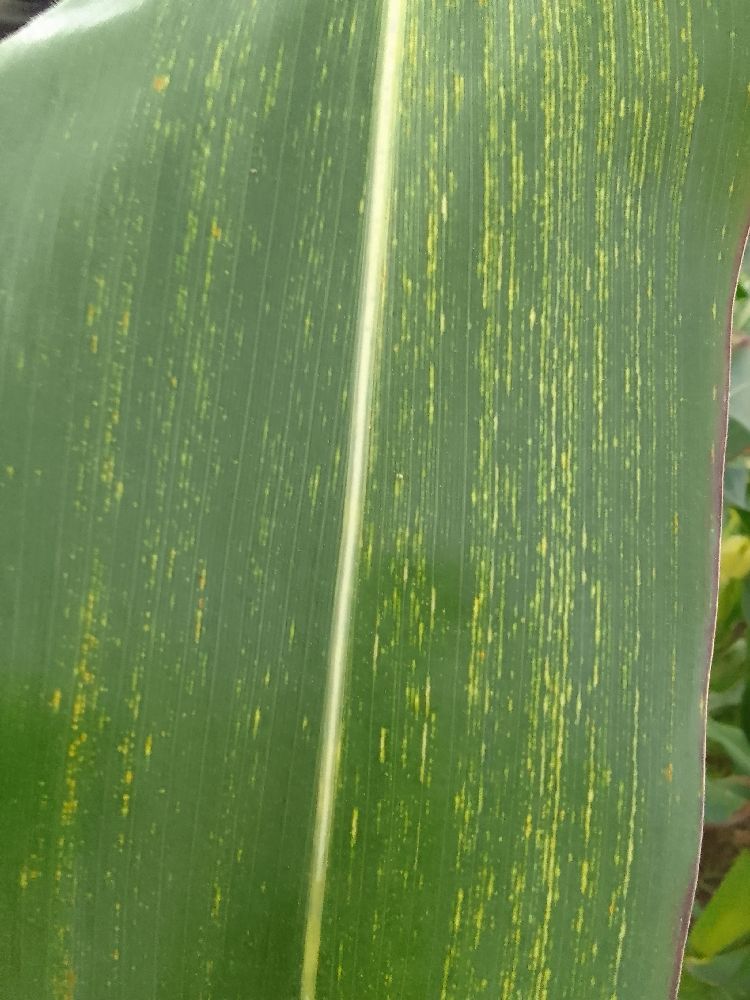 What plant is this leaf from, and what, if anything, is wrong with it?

maize, maize streak virus
